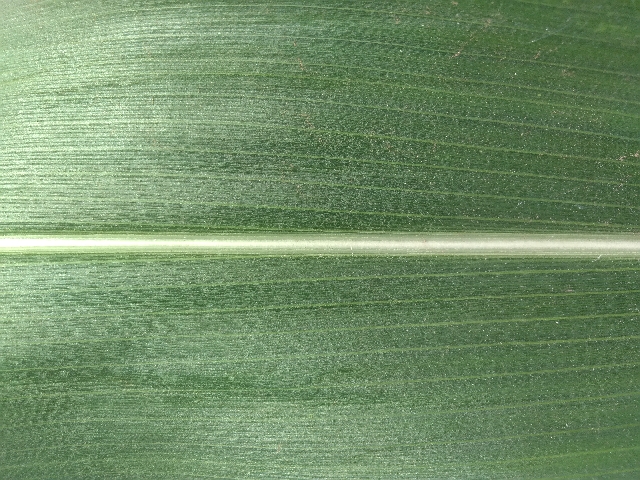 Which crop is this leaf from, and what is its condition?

maize, healthy
